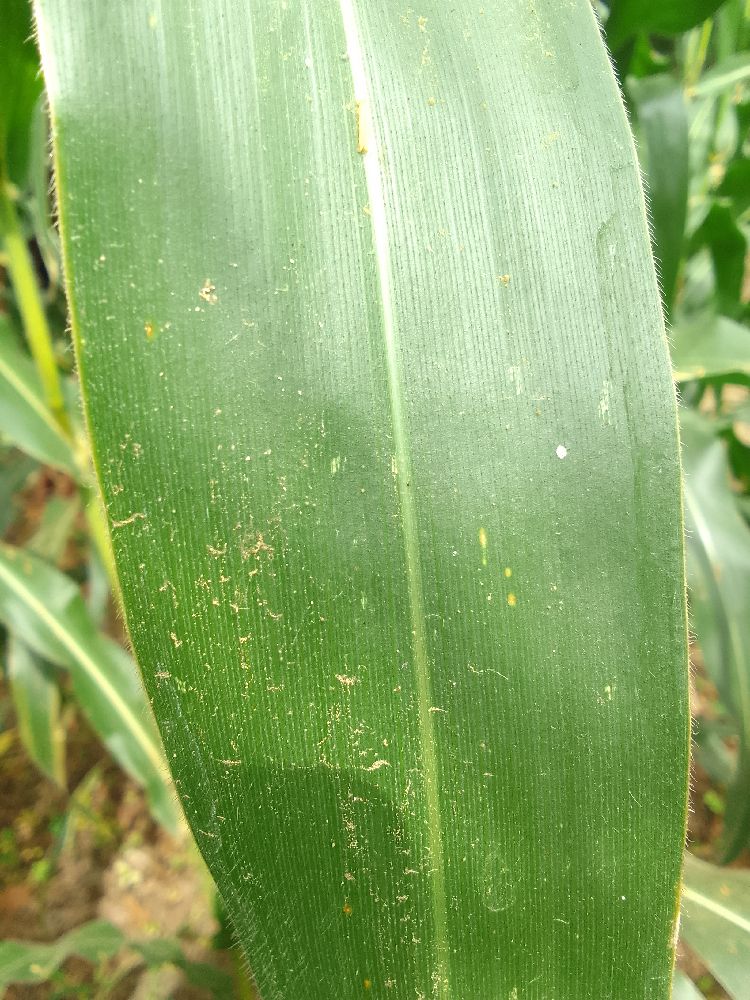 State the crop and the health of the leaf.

maize, healthy
